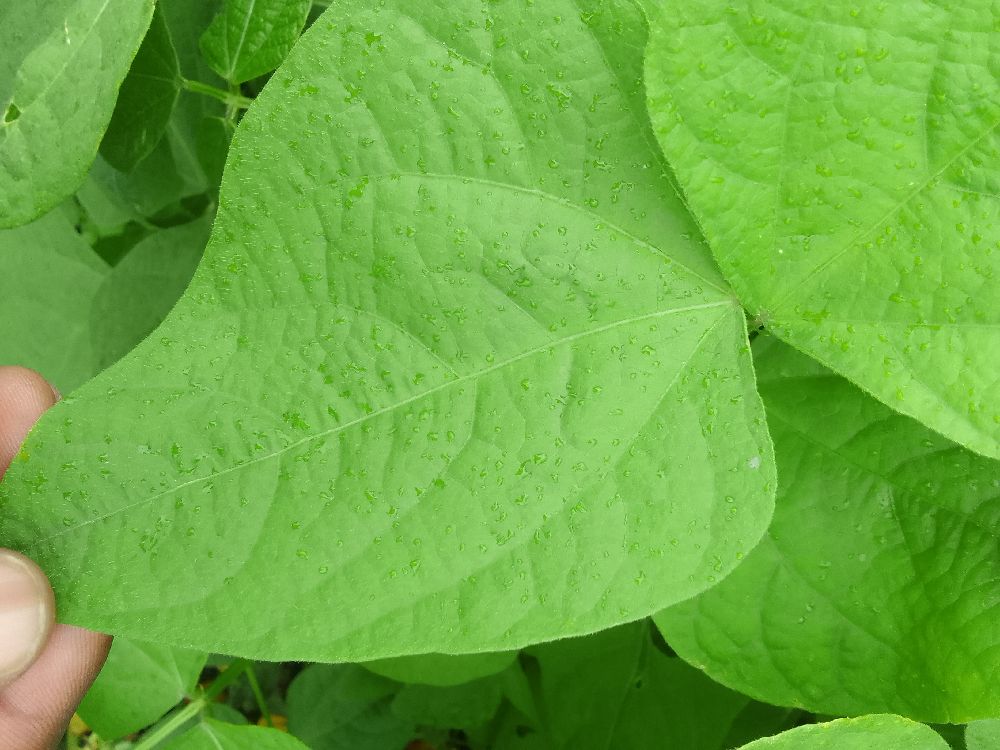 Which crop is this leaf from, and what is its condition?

common bean, healthy
